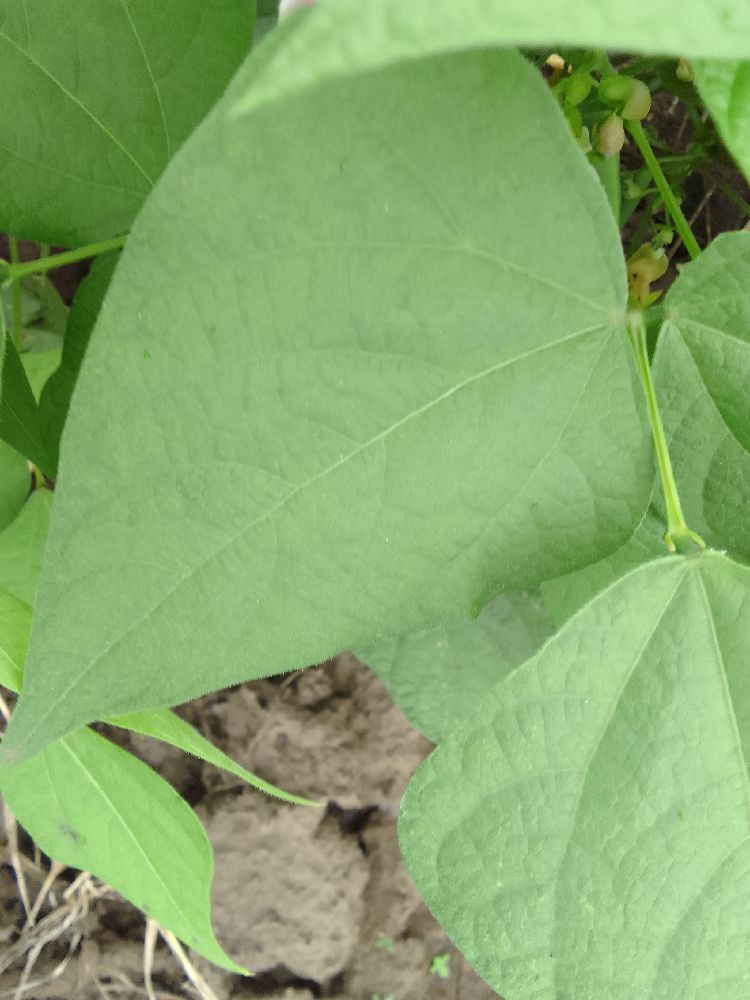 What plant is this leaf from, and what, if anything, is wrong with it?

common bean, healthy
